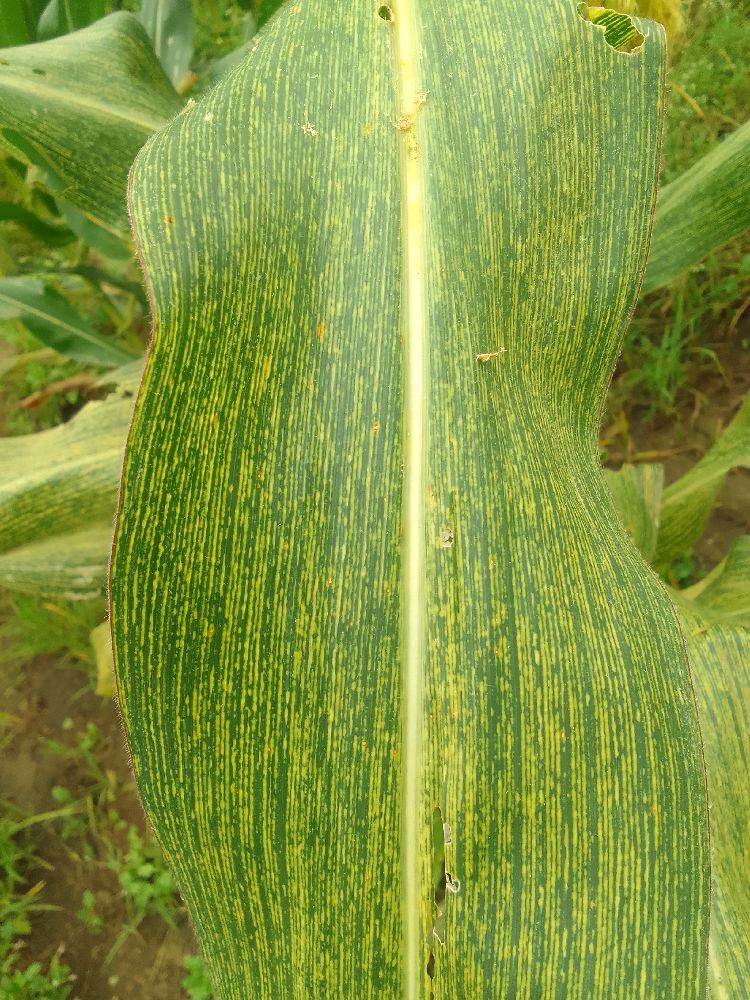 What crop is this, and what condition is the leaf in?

maize, maize streak virus
